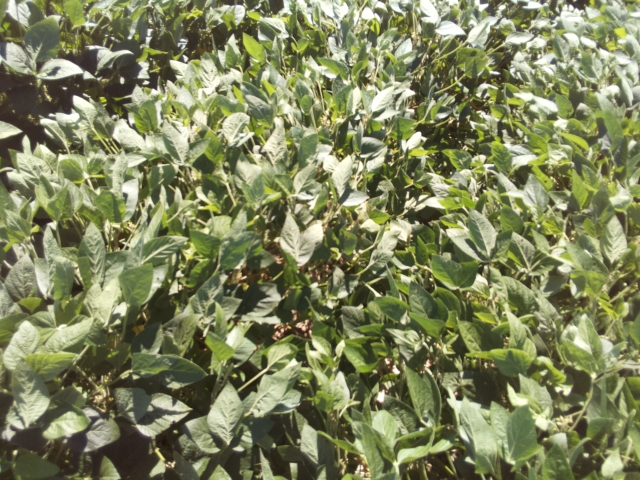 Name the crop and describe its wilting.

soybean, slight leaflet or petiole turgor loss in upper canopy
